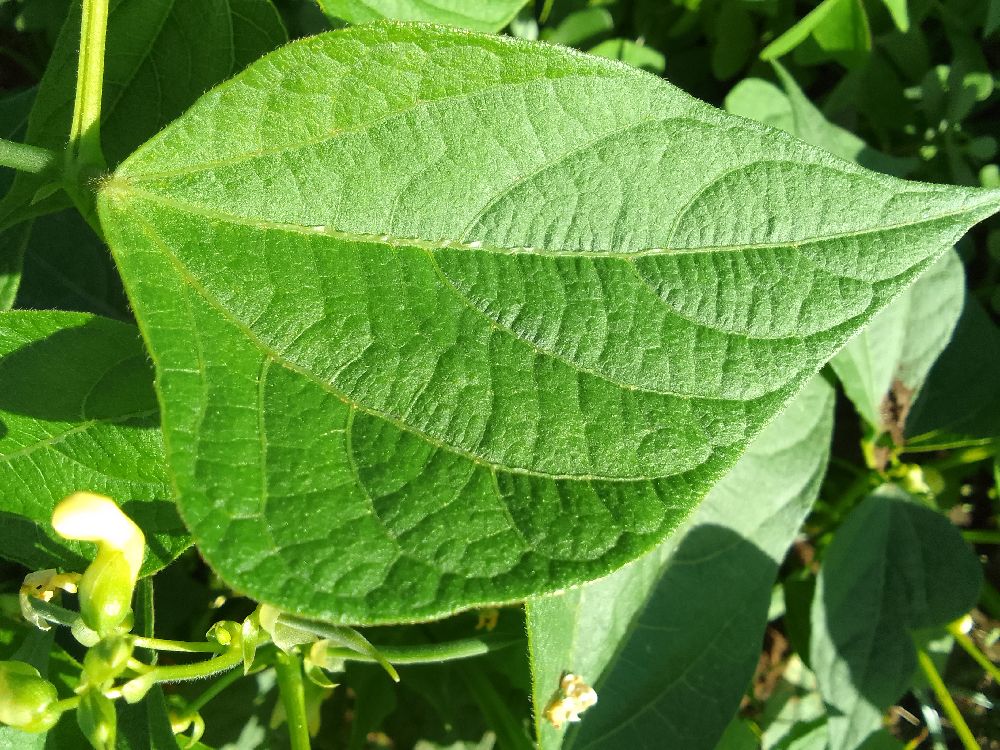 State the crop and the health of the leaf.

common bean, healthy
